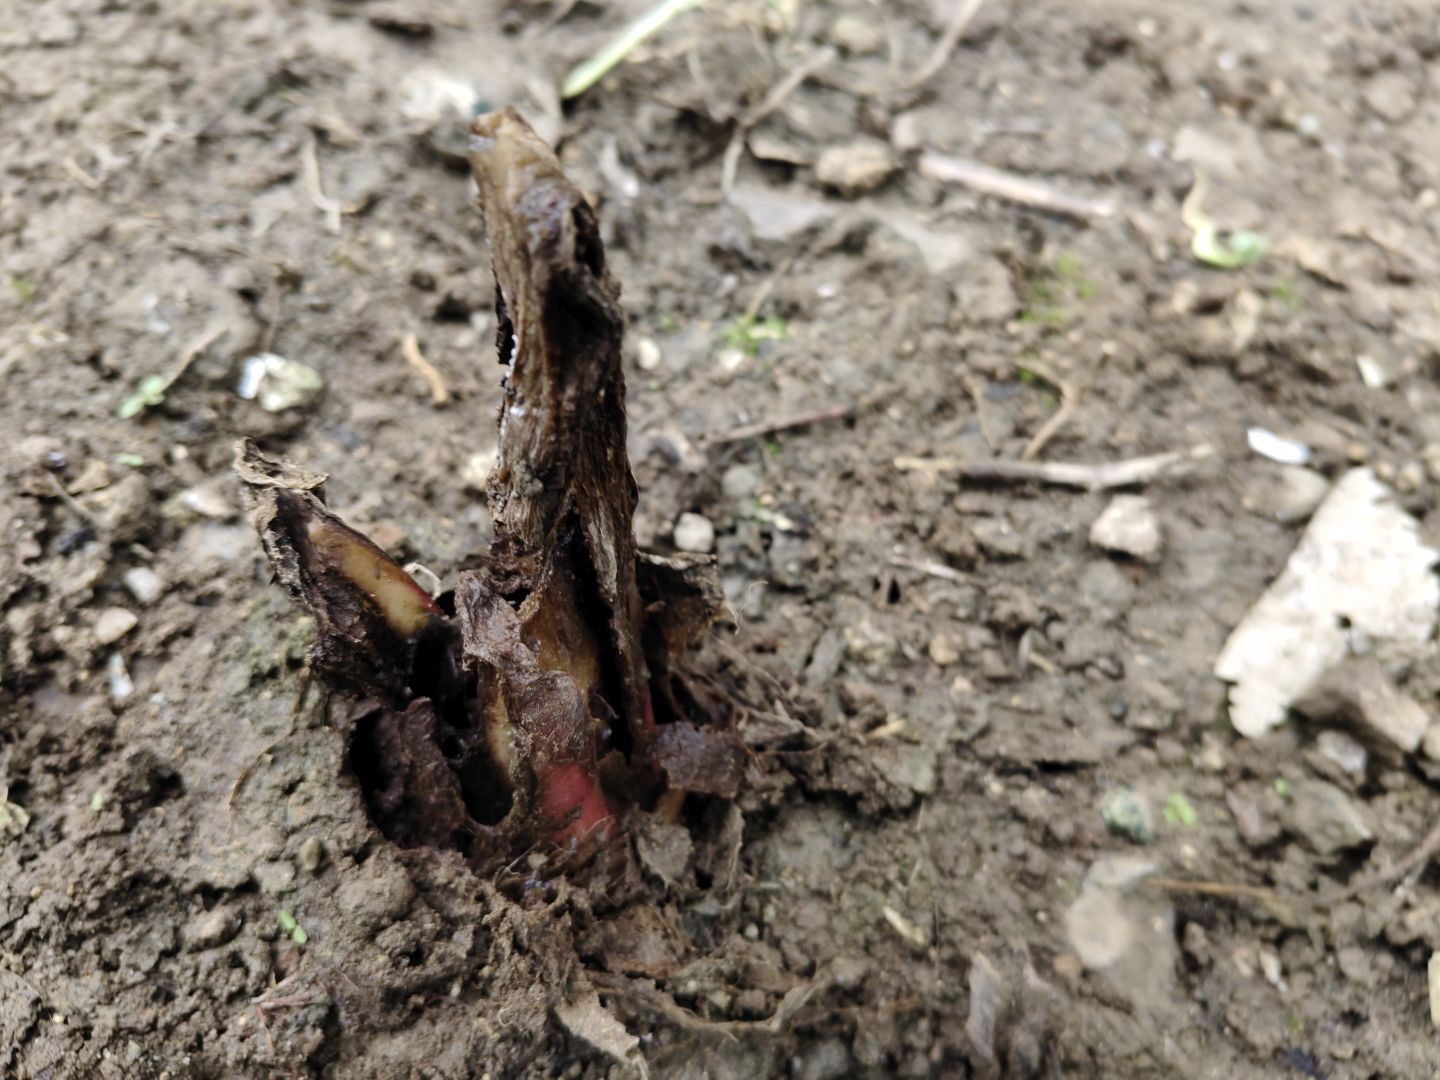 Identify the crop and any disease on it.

taro, root rot
